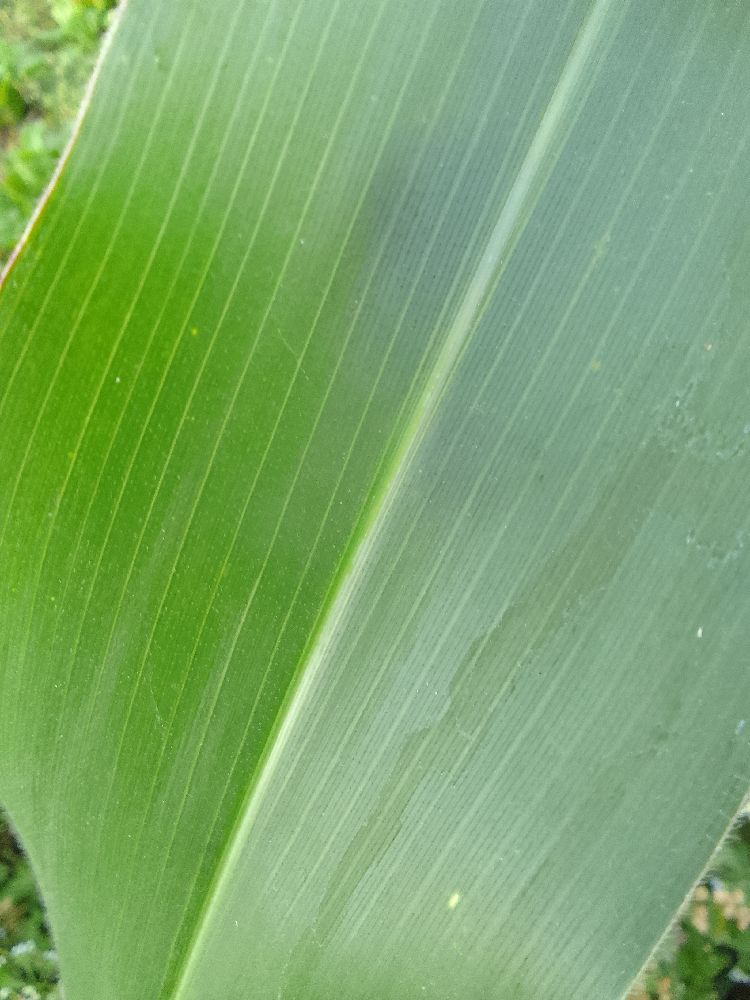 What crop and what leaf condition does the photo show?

maize, healthy
